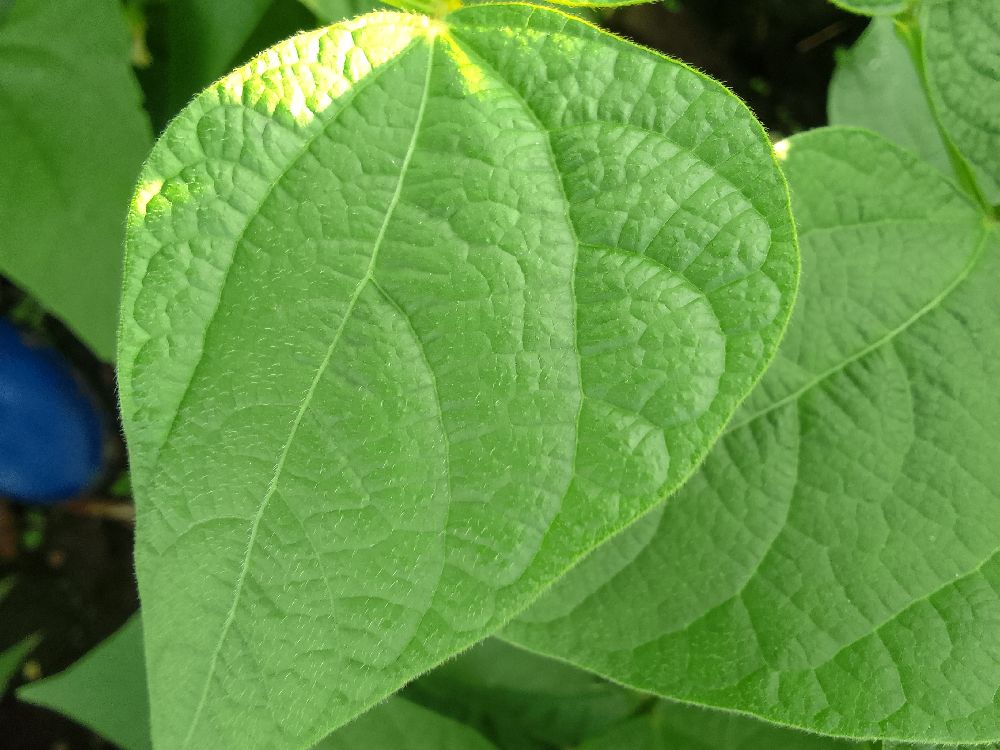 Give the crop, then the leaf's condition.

common bean, healthy
